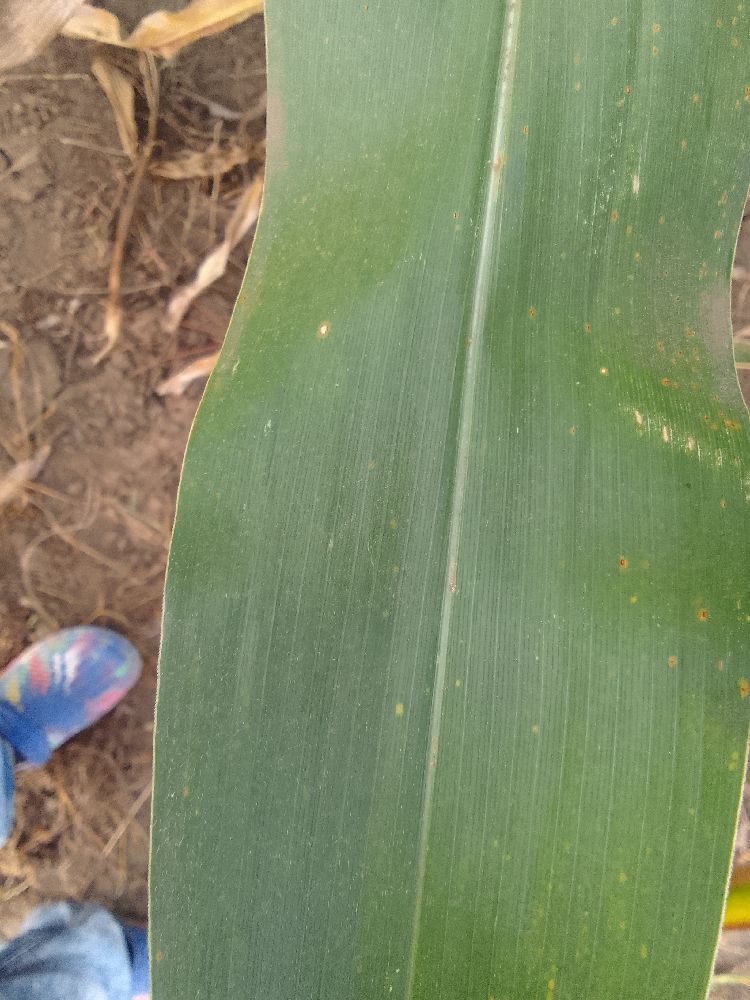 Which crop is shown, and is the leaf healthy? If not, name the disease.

maize, healthy
